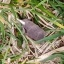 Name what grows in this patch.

grass
